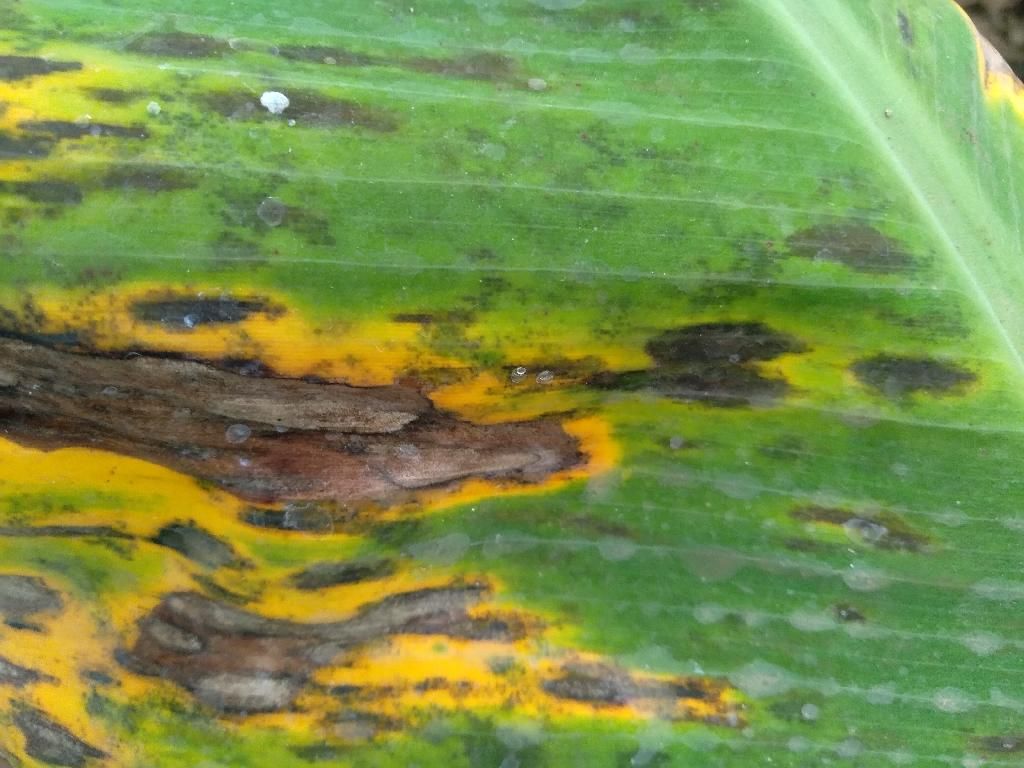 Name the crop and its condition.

banana, black sigatoka
